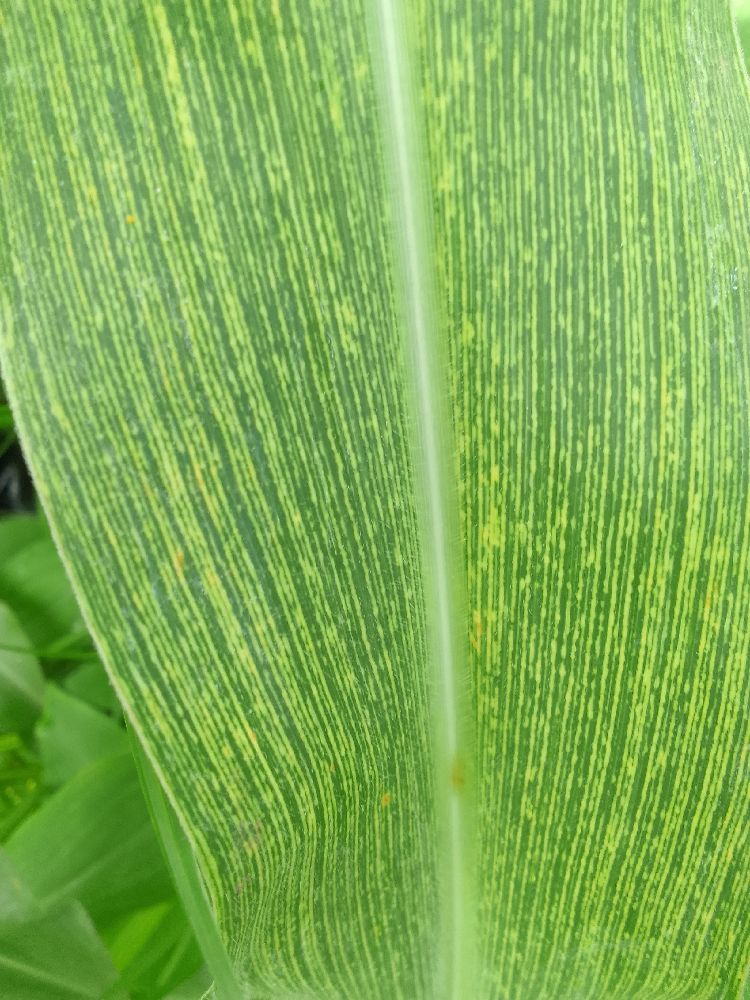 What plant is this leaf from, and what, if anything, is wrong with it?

maize, maize streak virus
